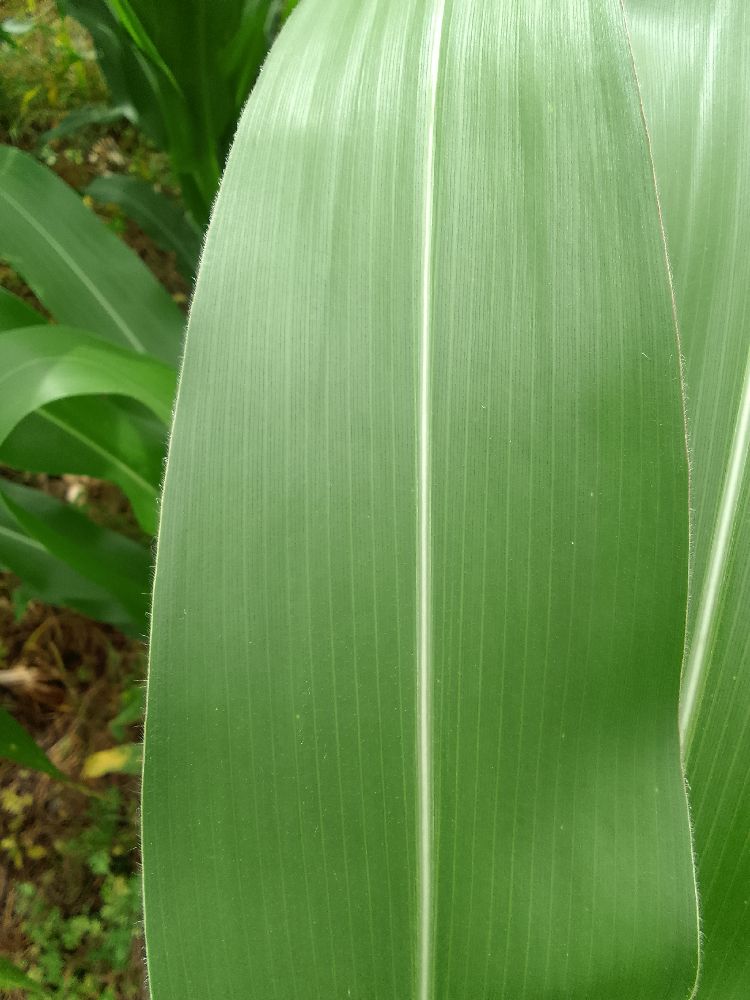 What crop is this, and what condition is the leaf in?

maize, healthy
